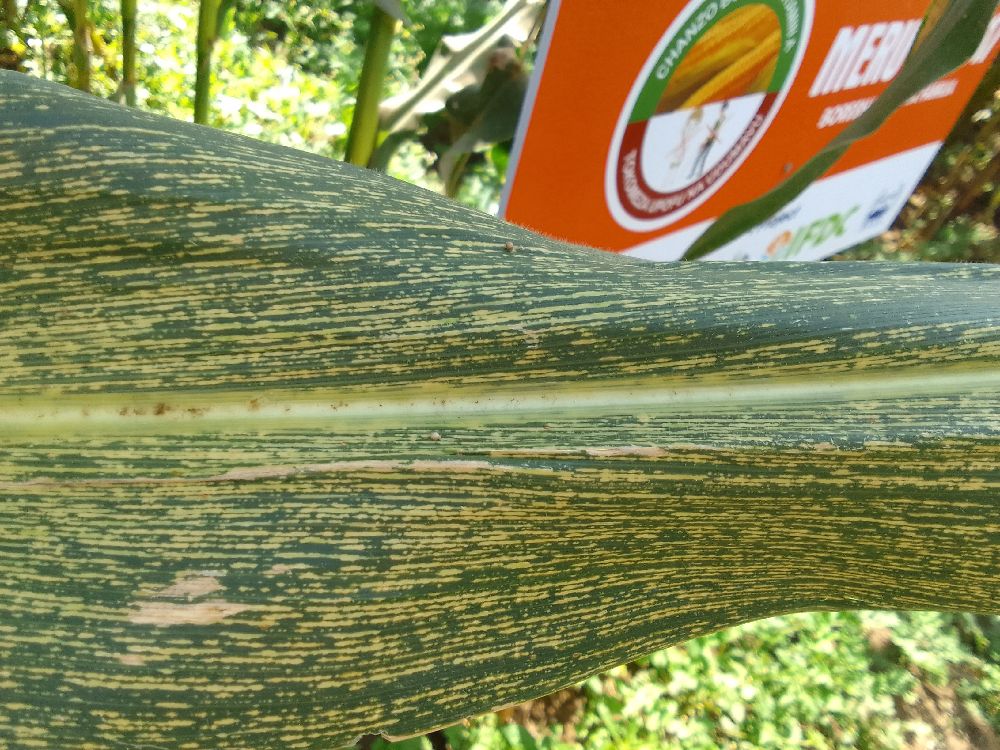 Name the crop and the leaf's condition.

maize, maize streak virus
